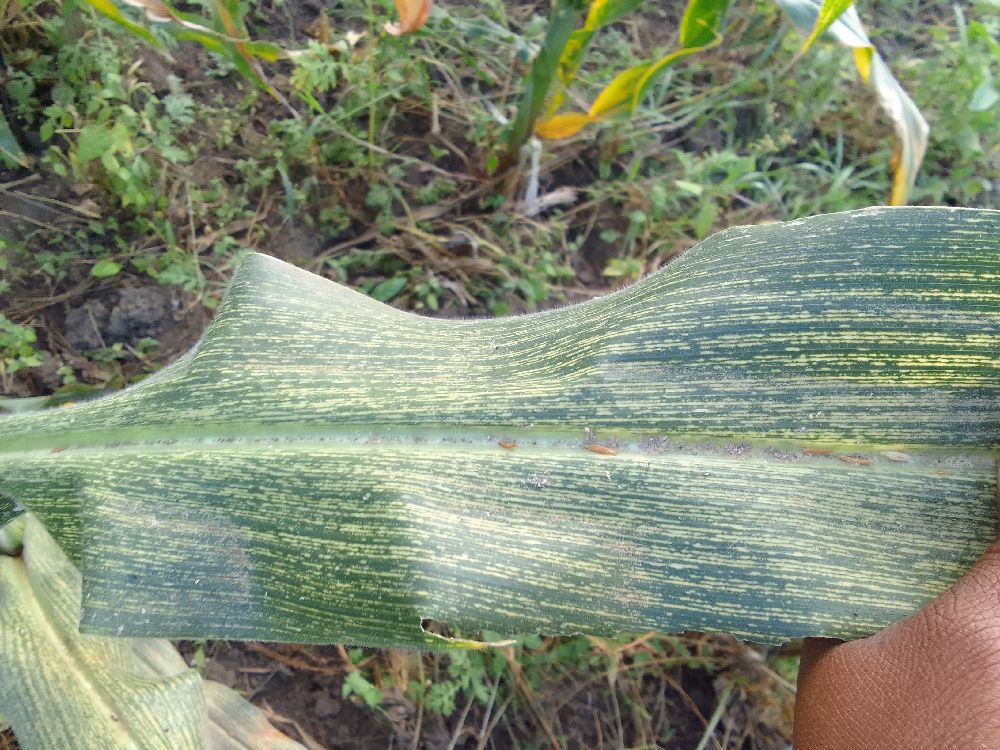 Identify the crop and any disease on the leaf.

maize, maize streak virus
